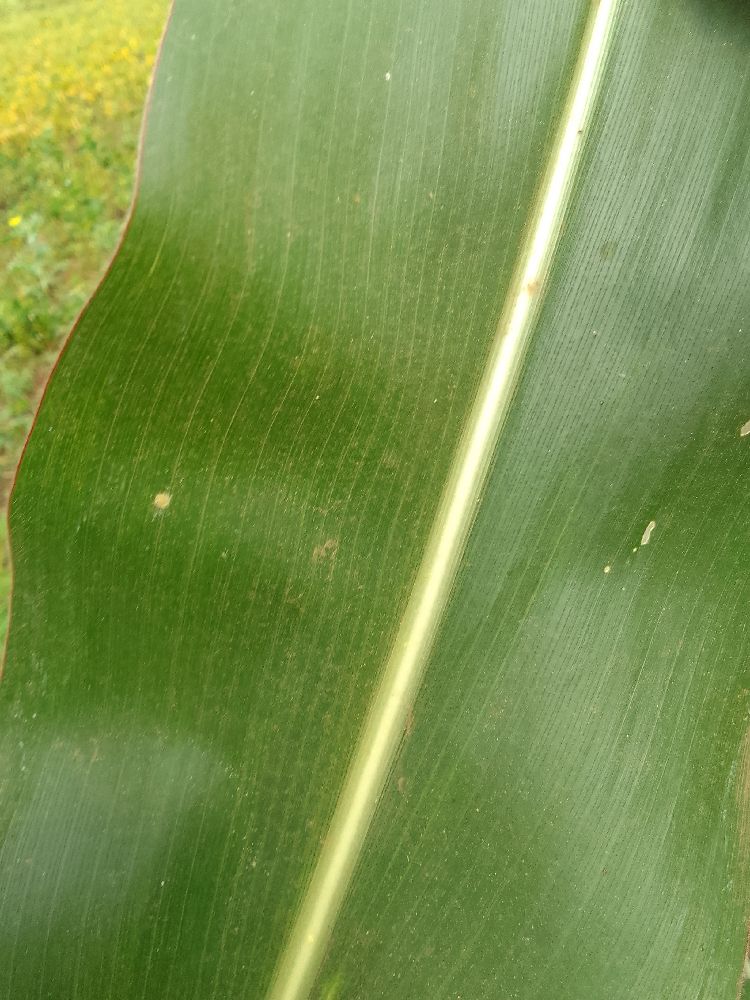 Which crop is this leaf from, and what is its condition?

maize, healthy
